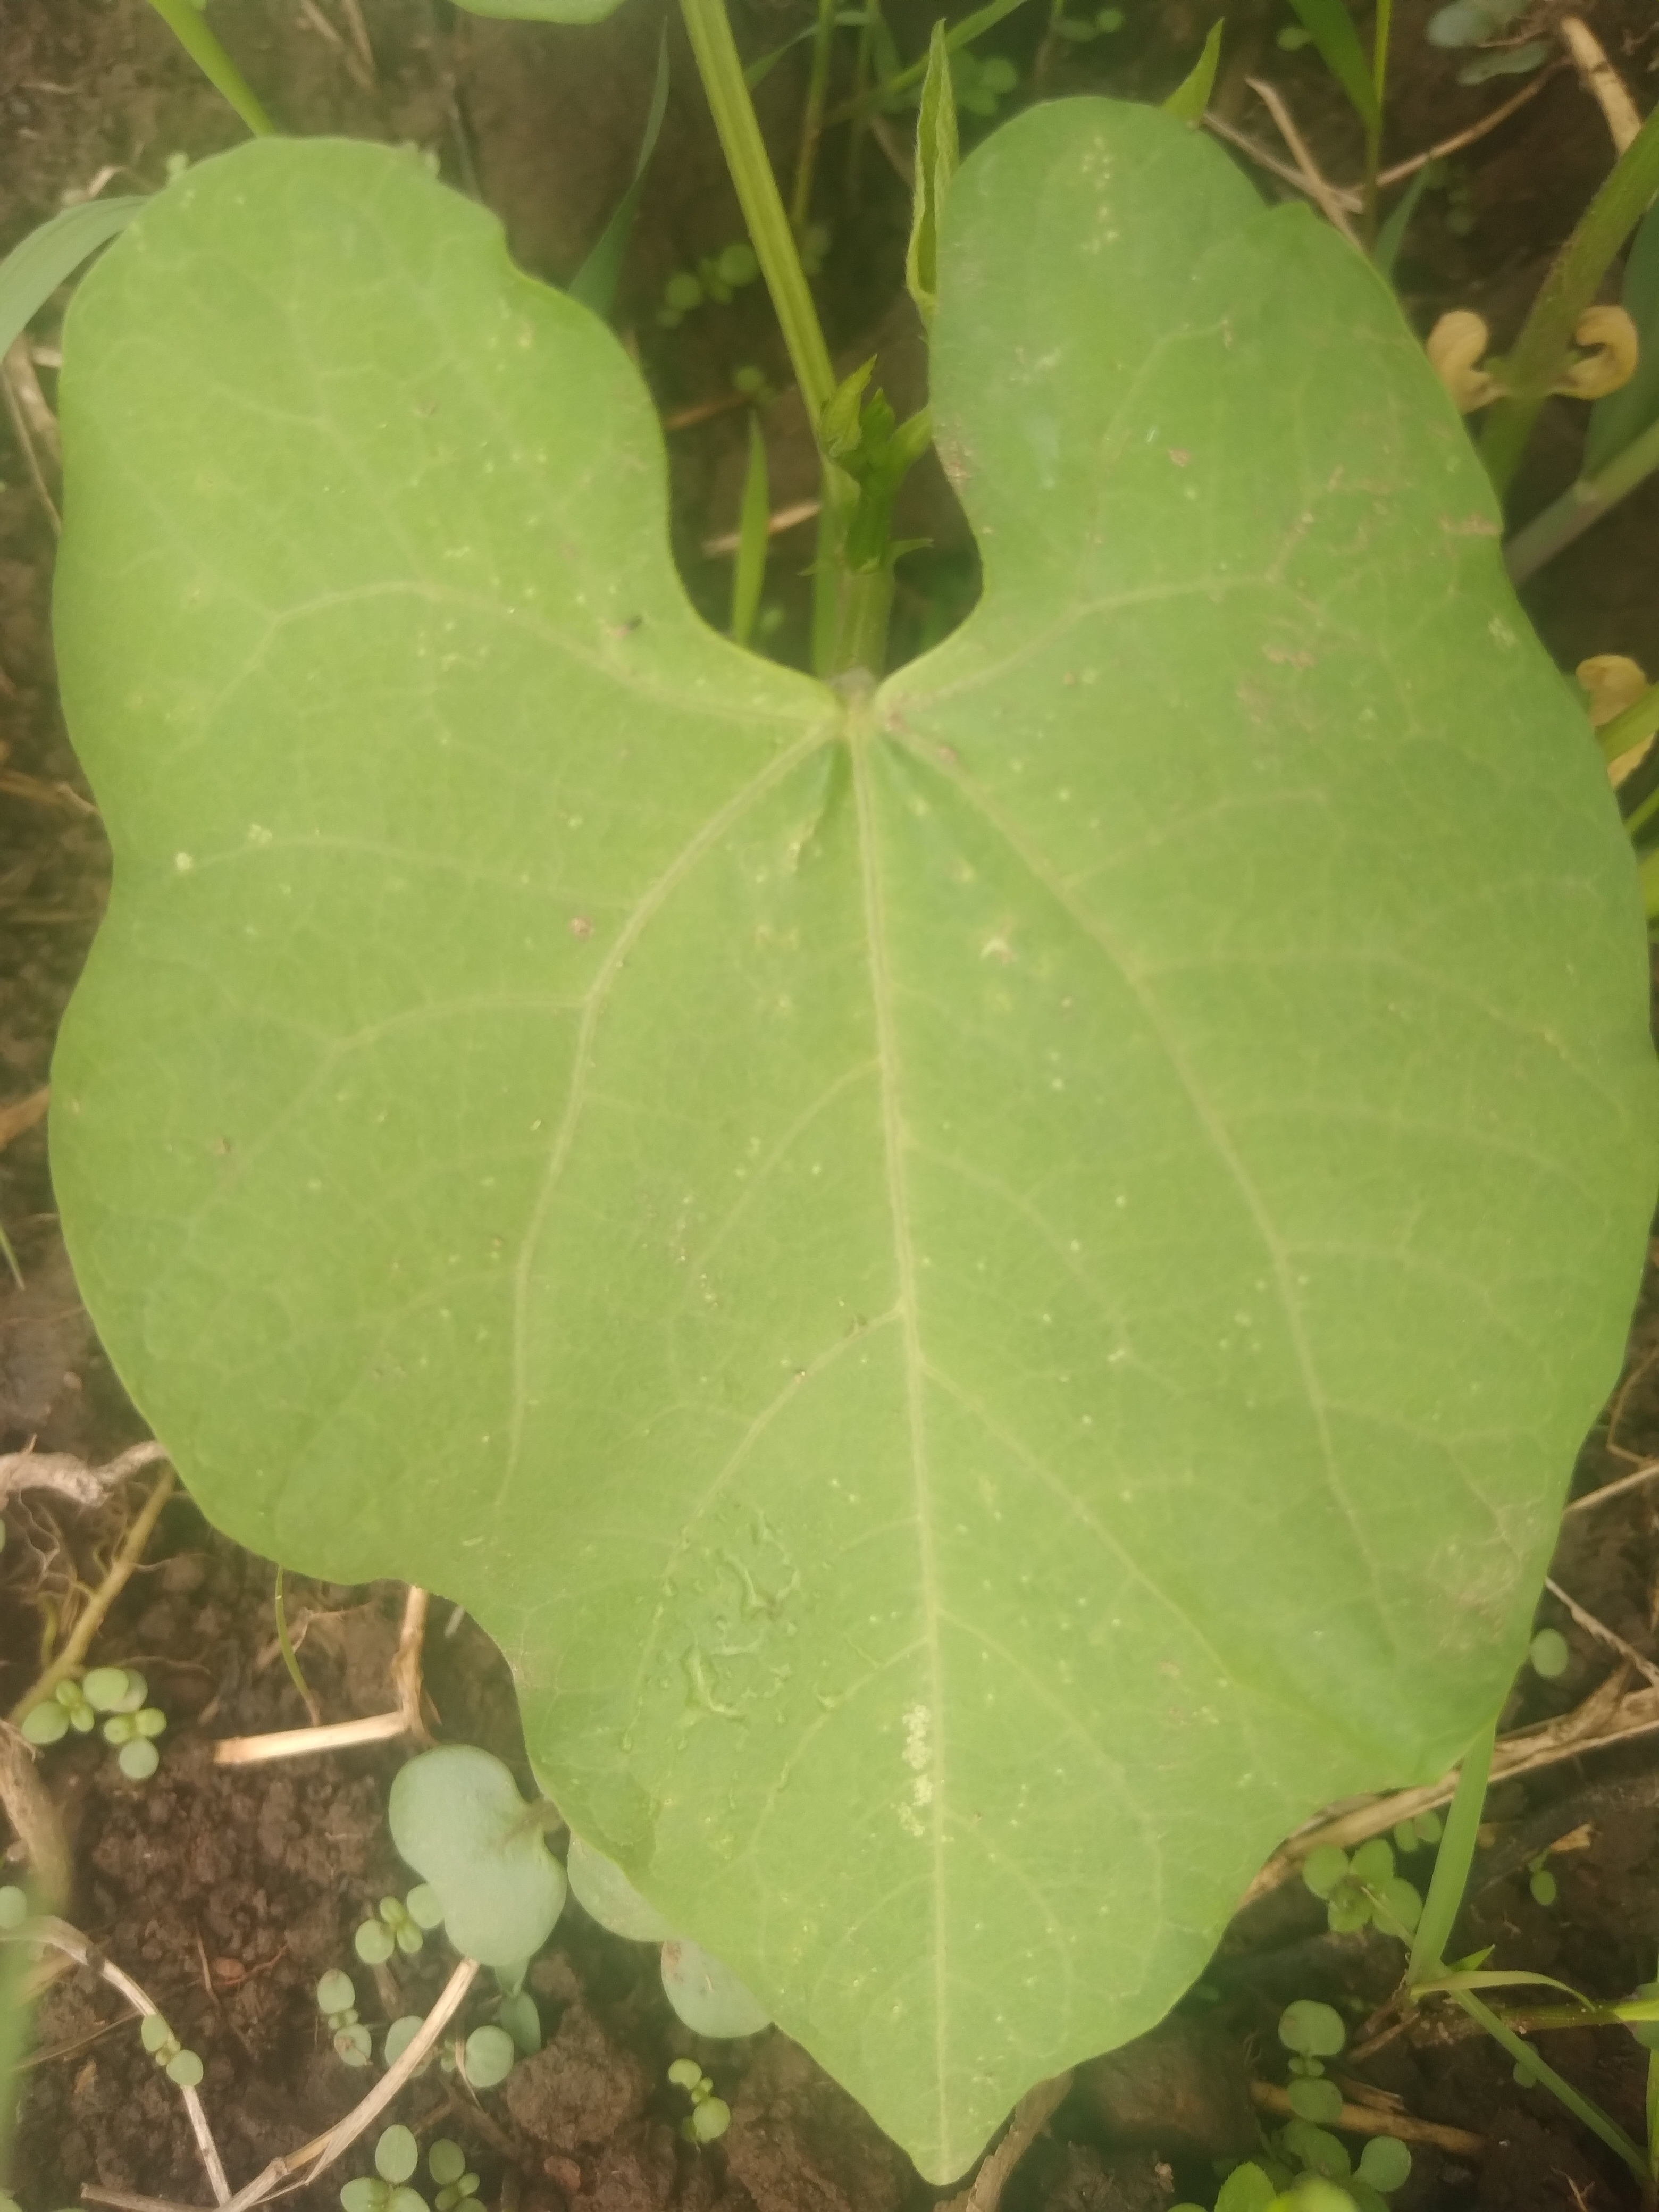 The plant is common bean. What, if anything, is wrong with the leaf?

healthy
